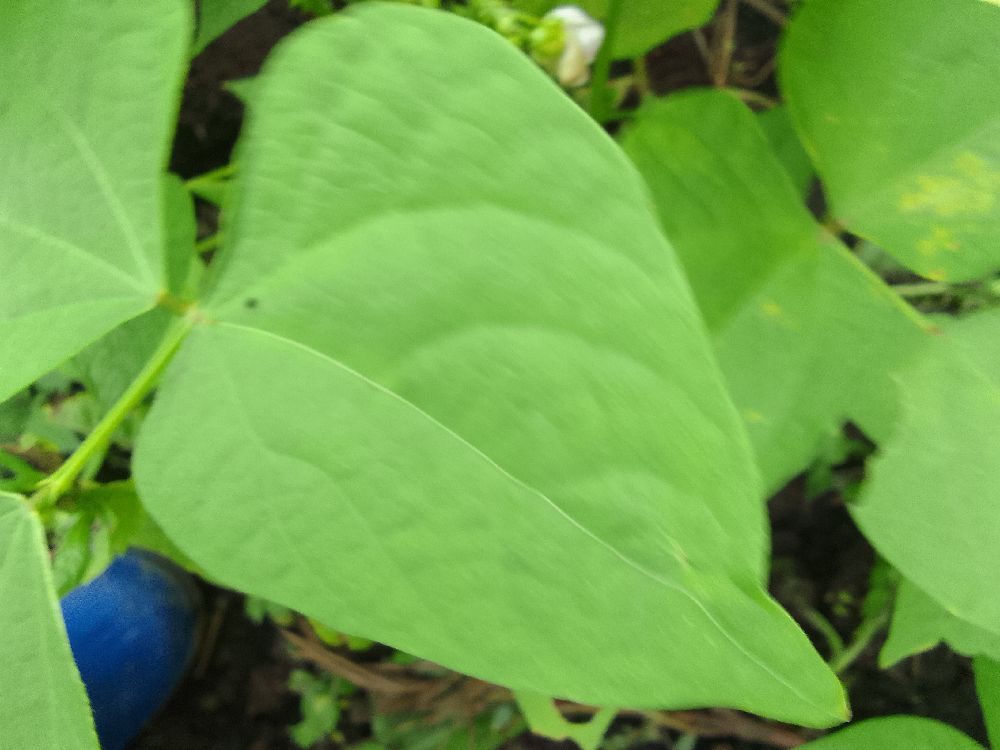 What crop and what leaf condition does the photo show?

common bean, healthy
